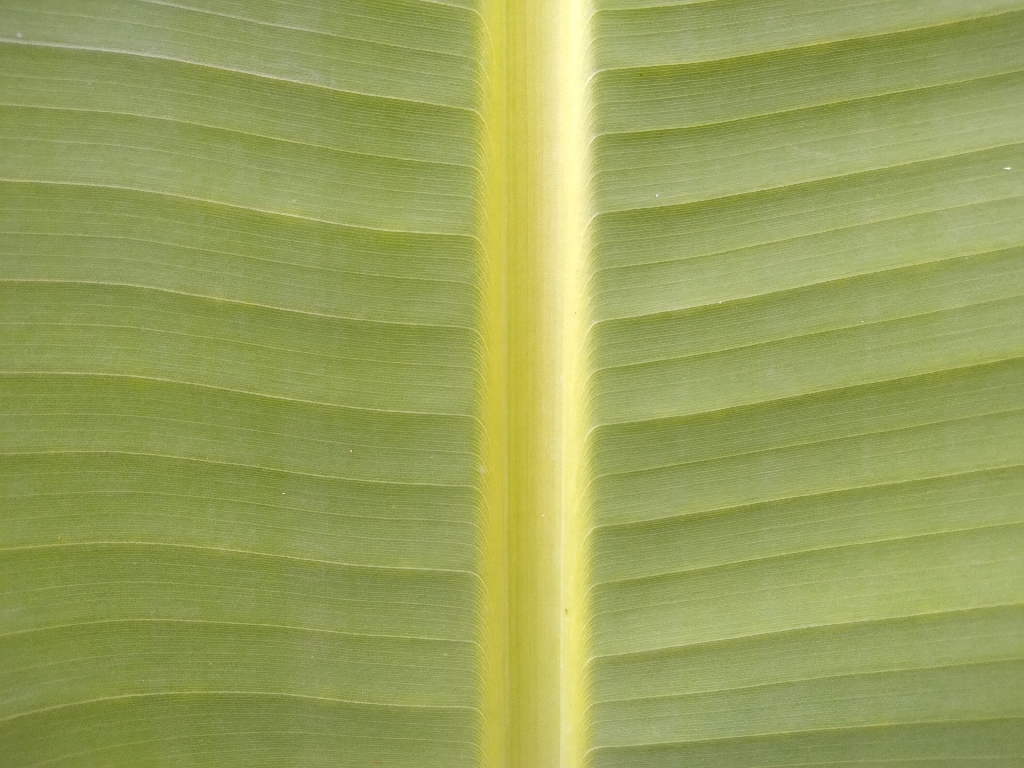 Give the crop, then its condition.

banana, healthy
